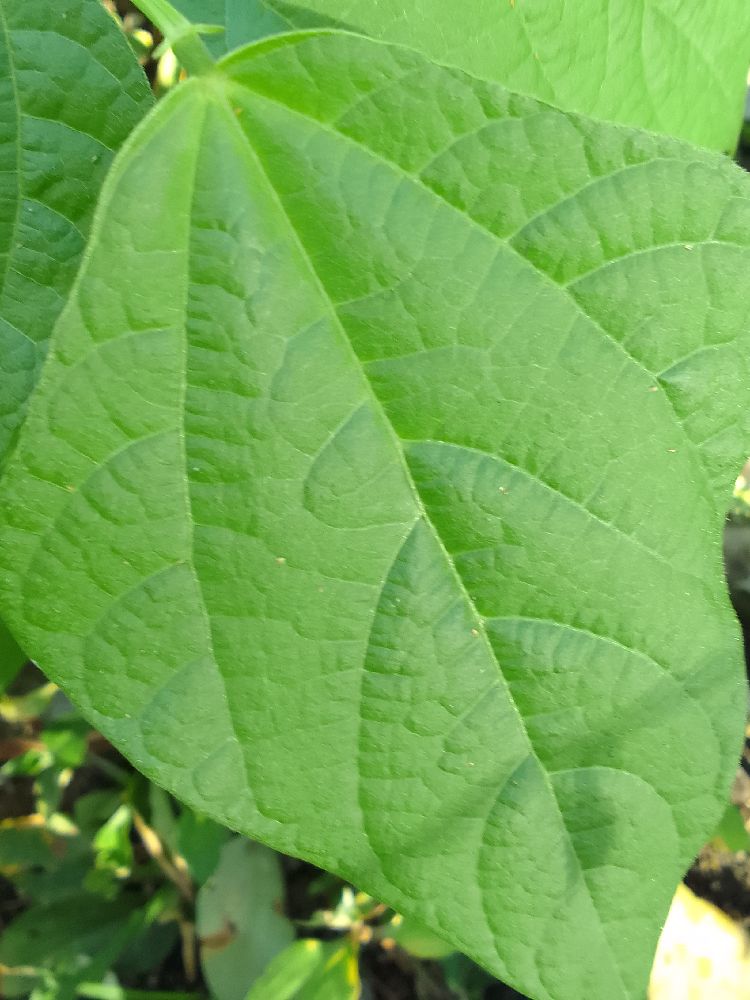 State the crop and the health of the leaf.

common bean, healthy
